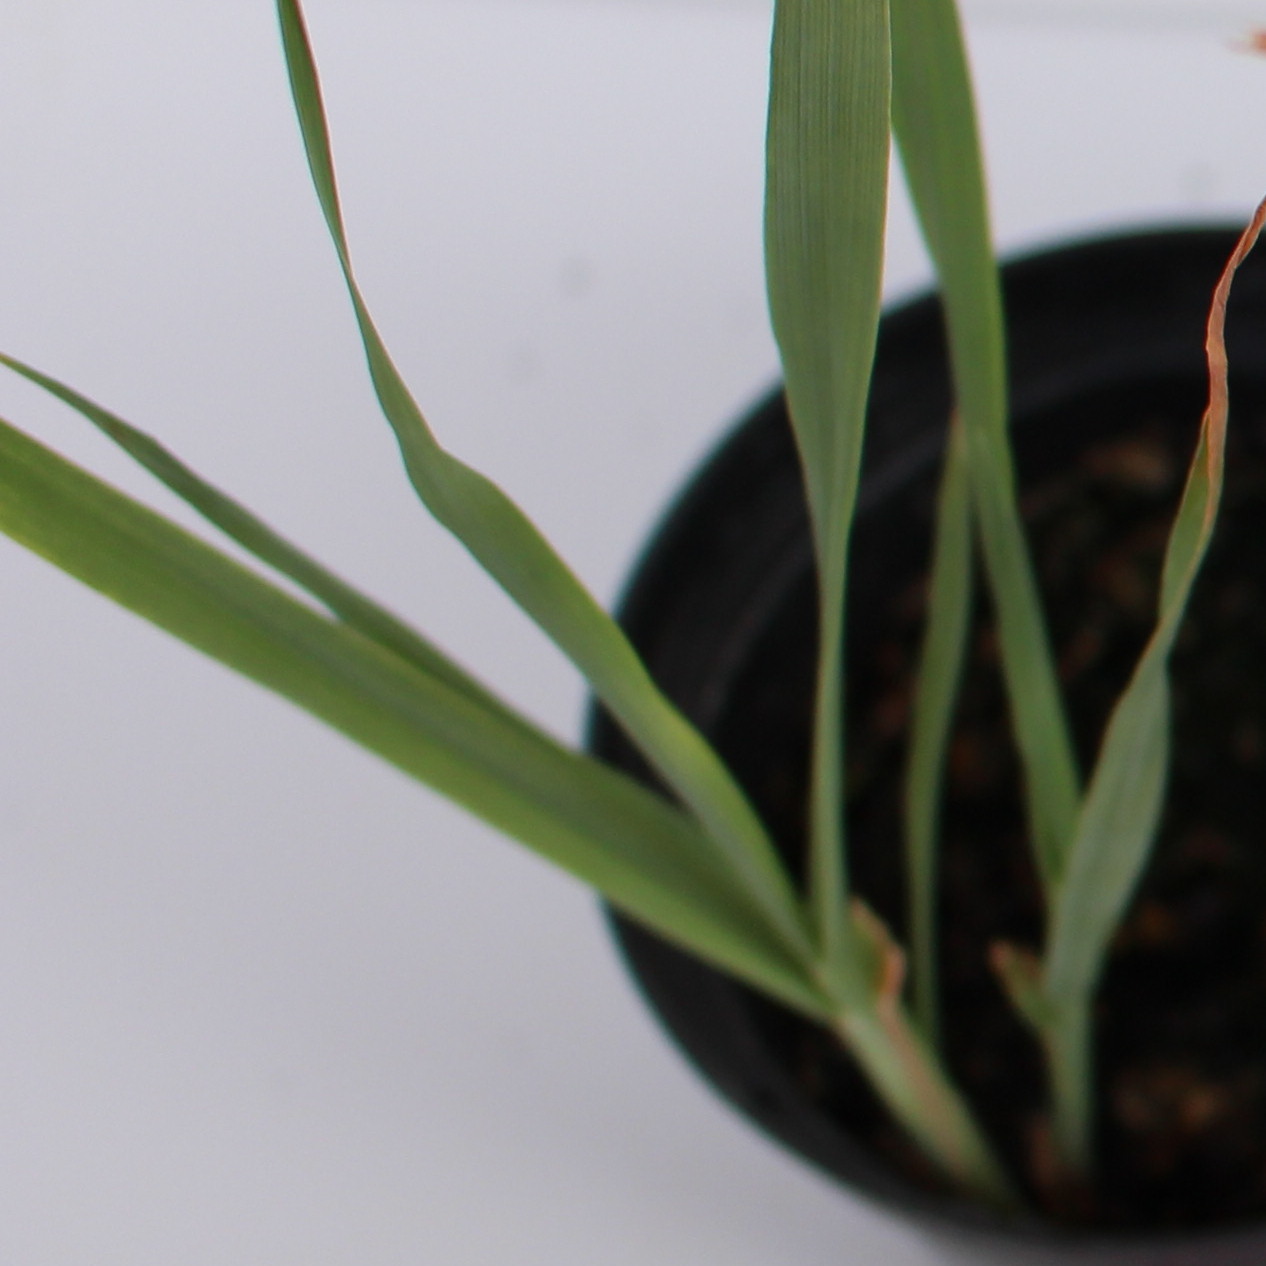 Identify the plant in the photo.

Avena sterilis
